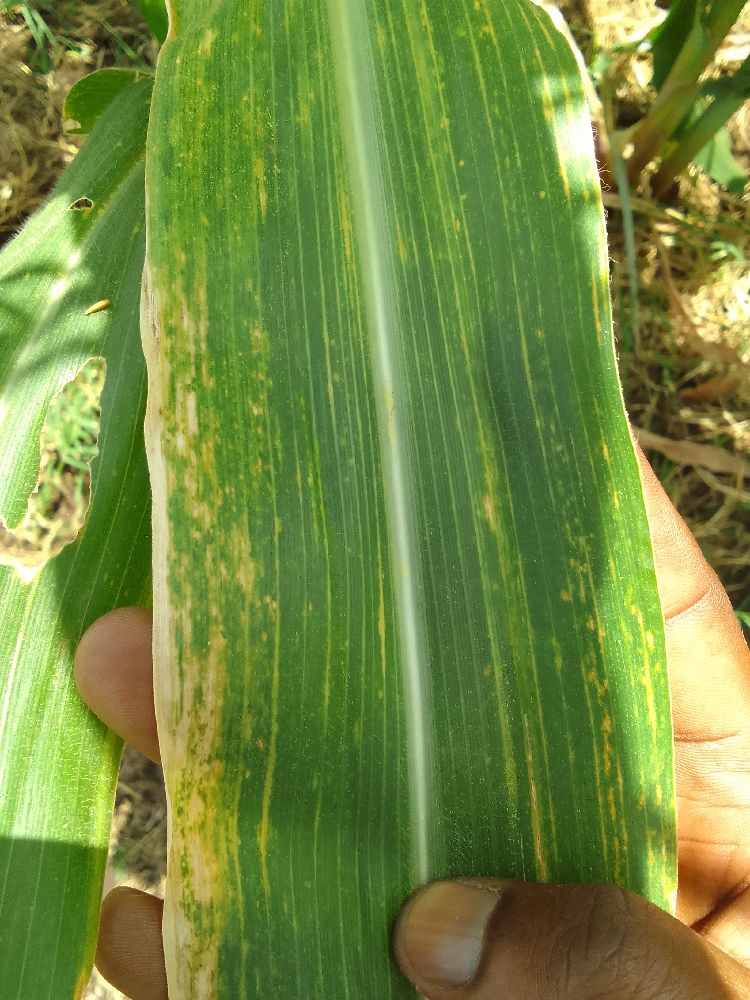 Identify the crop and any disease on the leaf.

maize, maize lethal necrosis
